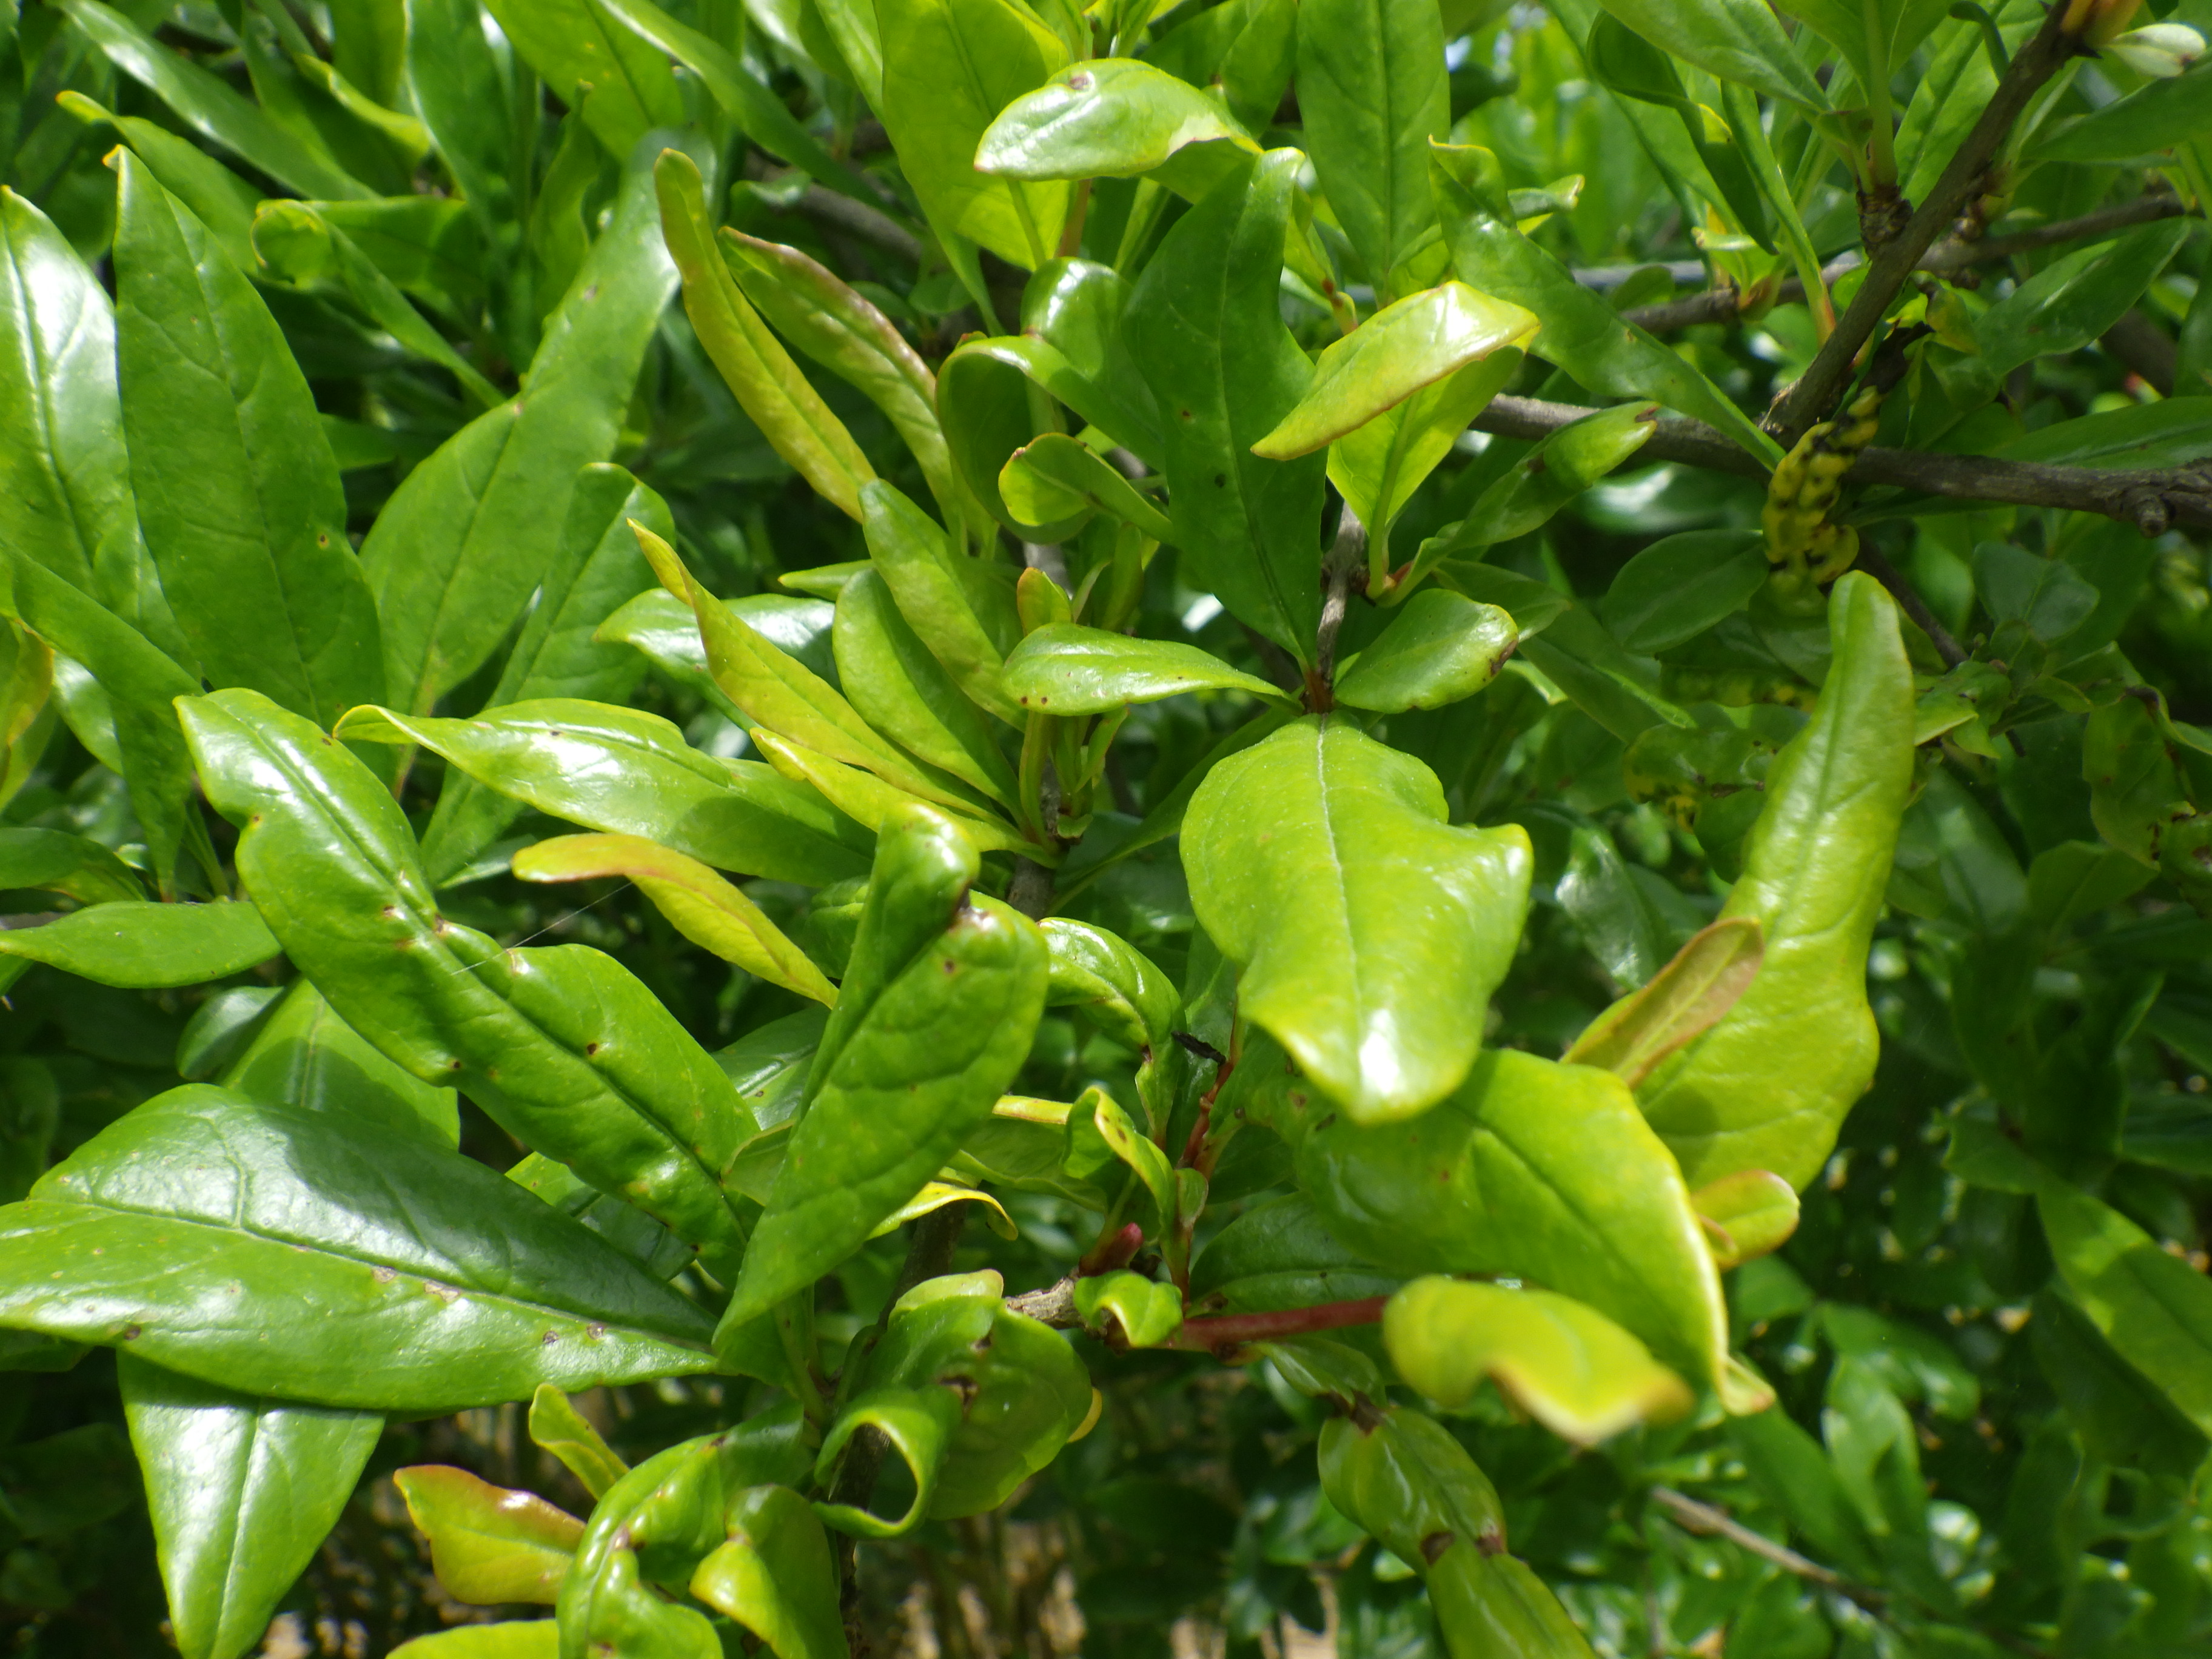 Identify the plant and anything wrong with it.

pomegranate, aphids, coniella granati
